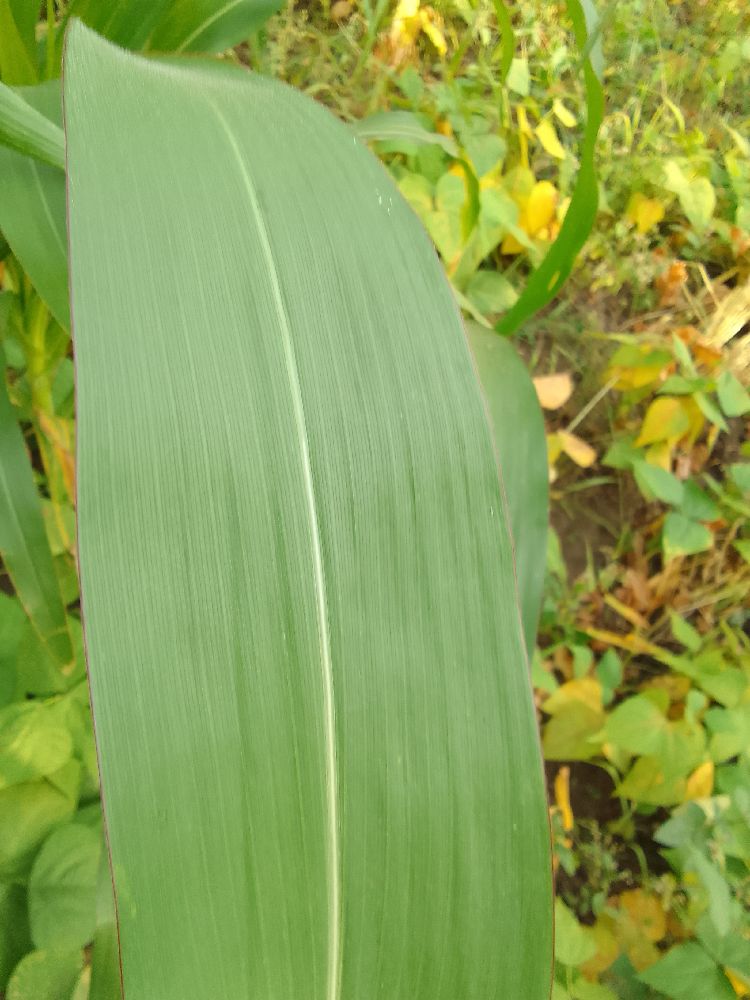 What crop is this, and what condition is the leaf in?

maize, healthy
